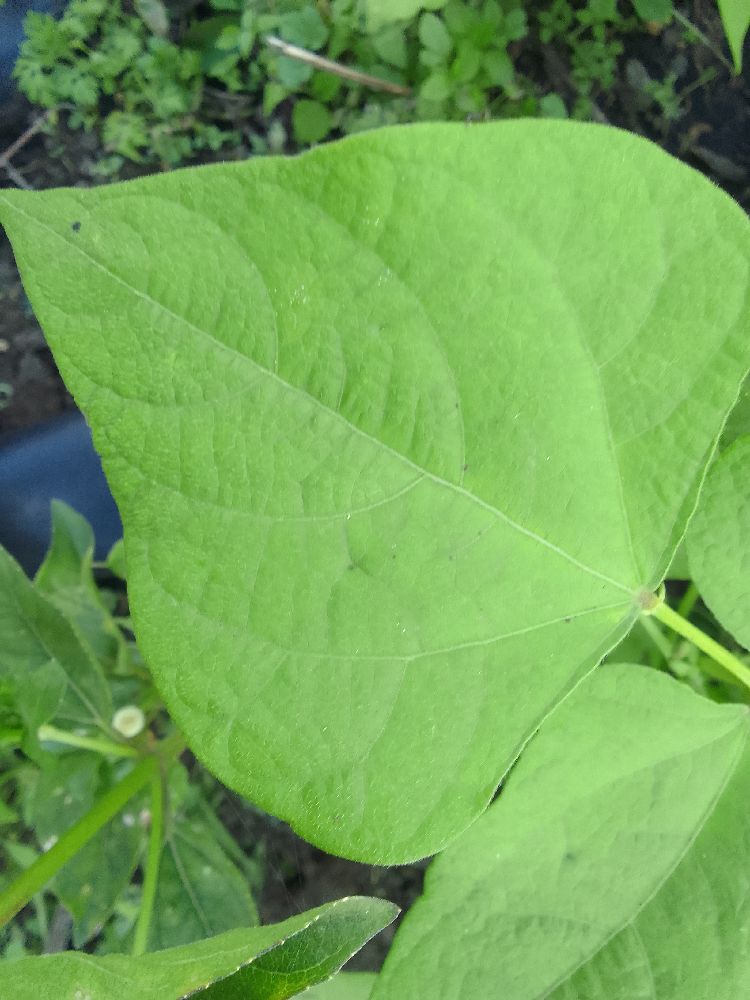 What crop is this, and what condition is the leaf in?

common bean, healthy
